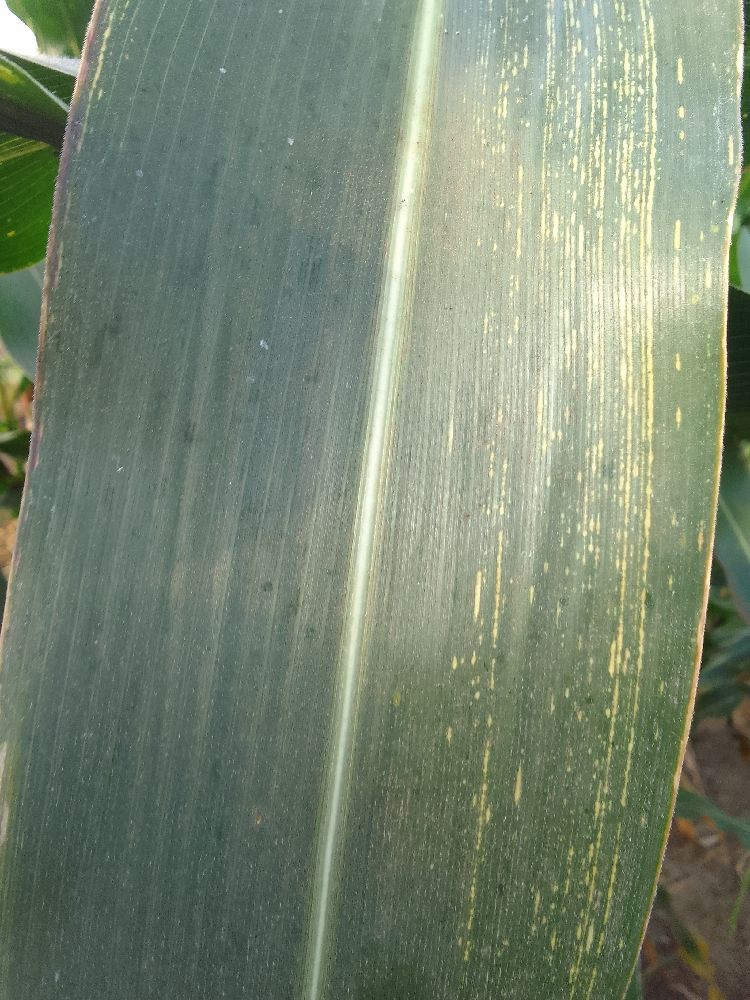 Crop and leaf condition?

maize, maize streak virus
